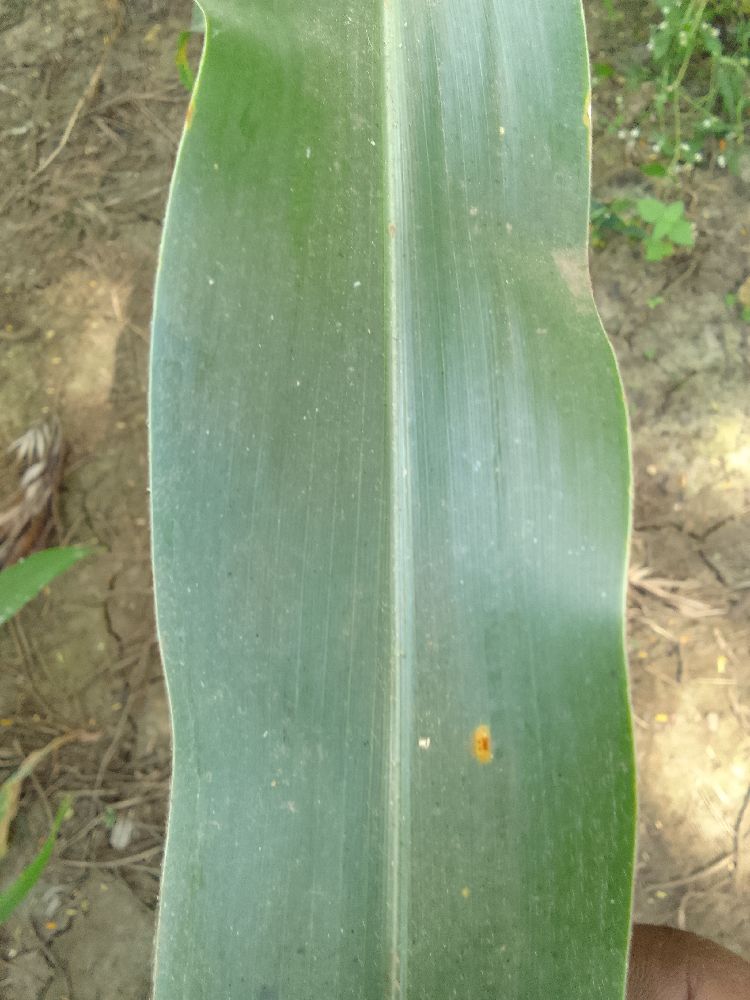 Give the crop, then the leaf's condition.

maize, healthy
